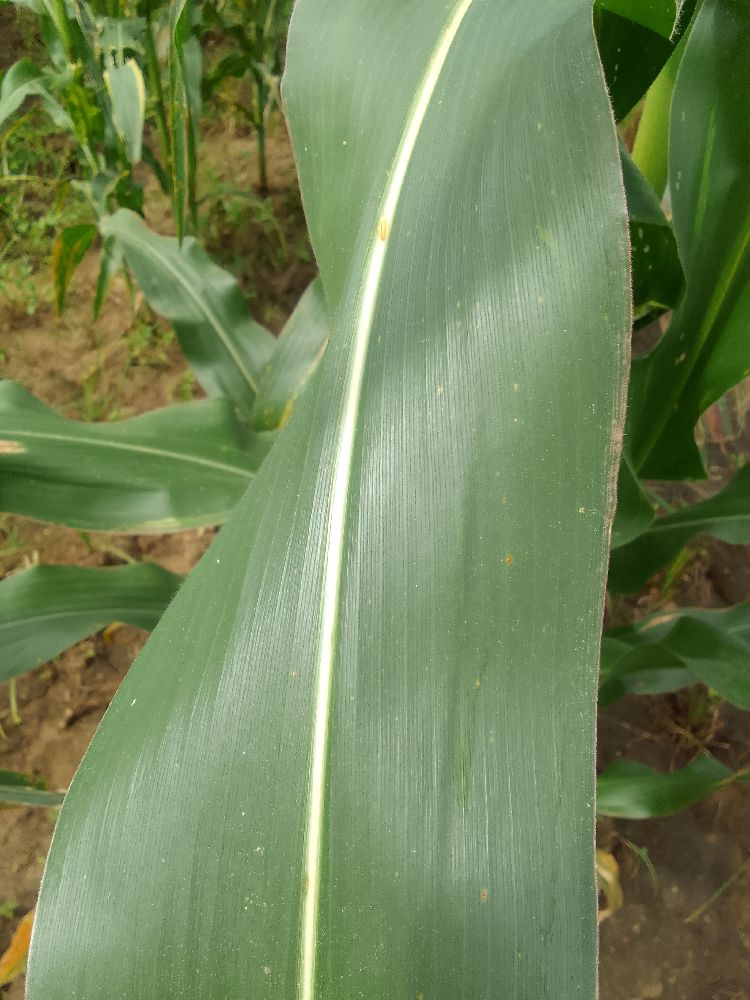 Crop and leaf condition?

maize, healthy
